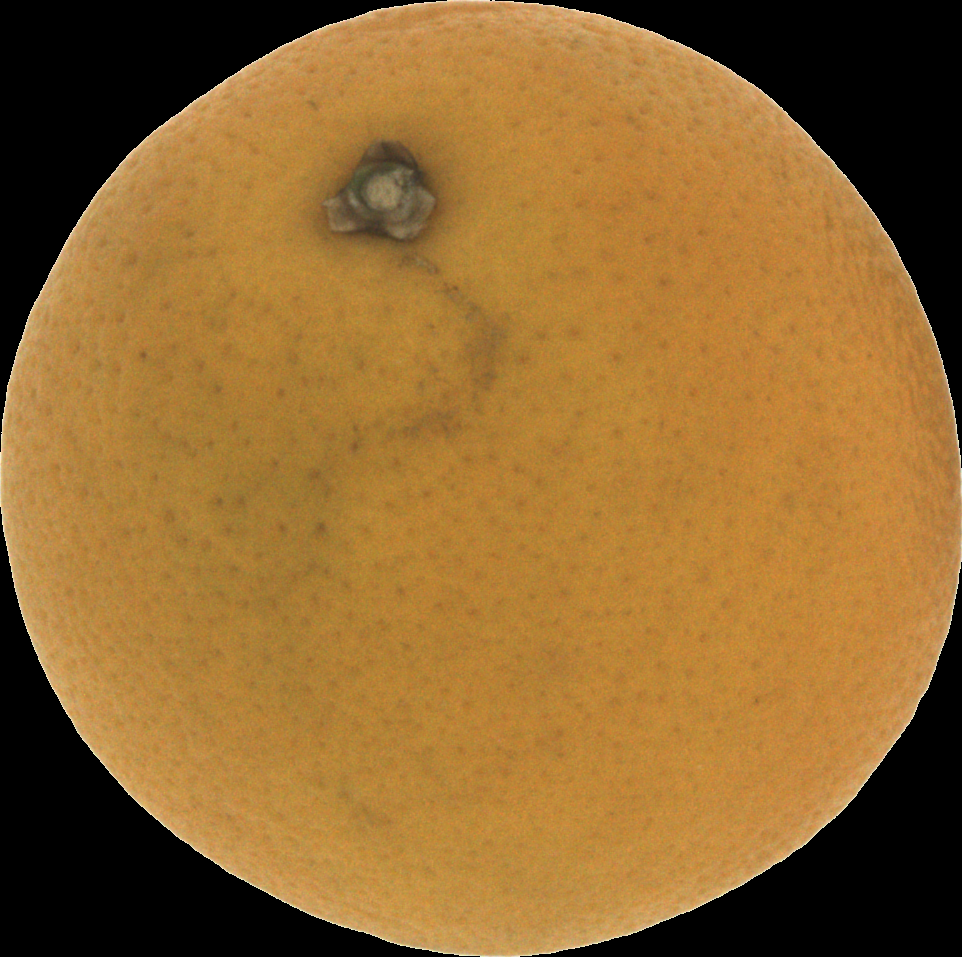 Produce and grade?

orange, bad
